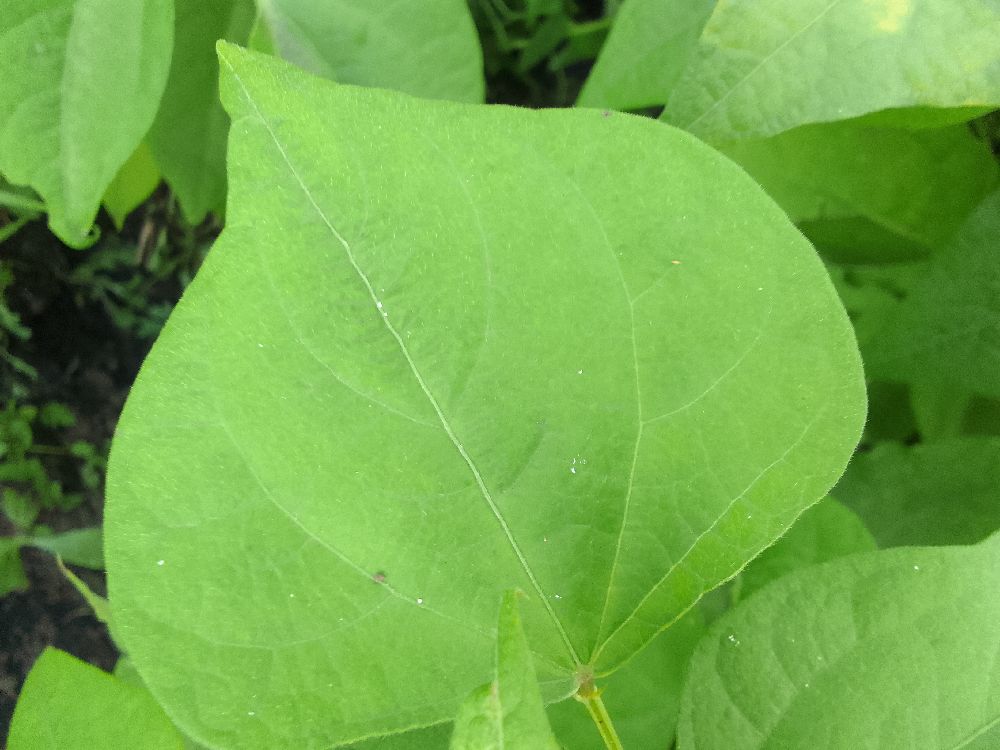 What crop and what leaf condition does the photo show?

common bean, healthy
